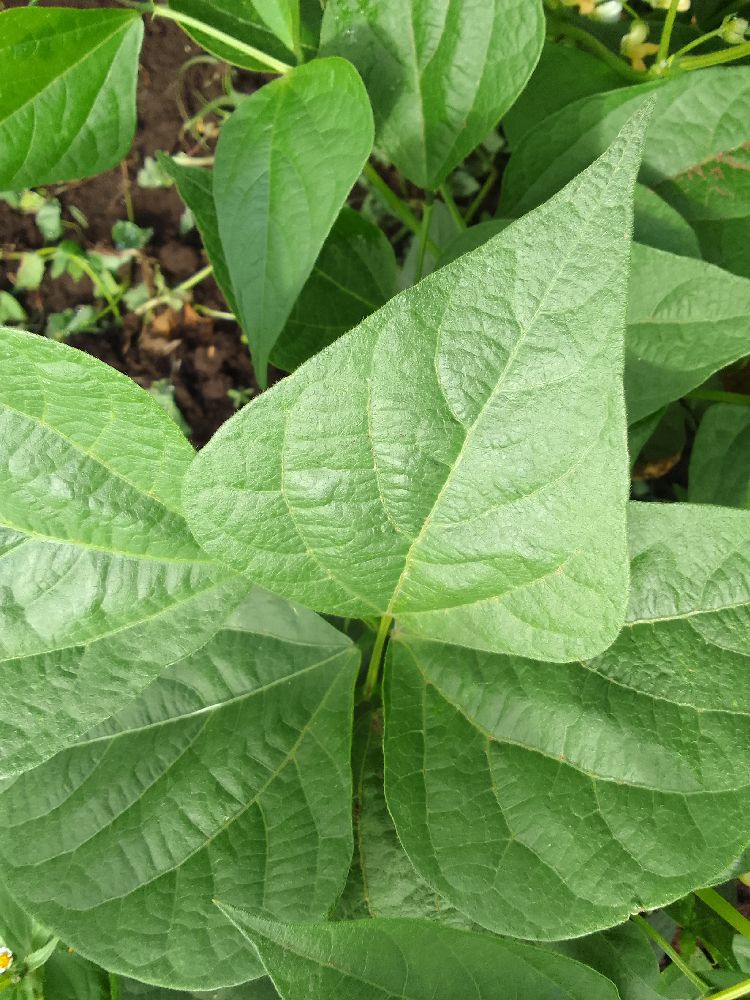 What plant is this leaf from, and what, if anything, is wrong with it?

common bean, healthy
